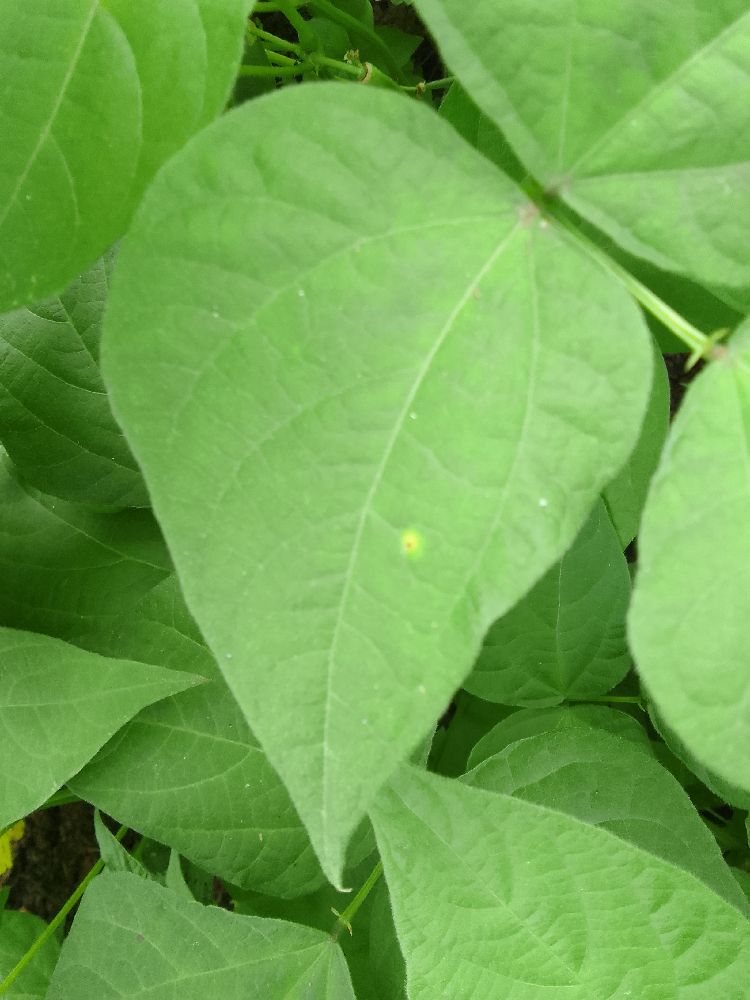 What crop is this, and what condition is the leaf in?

common bean, healthy
